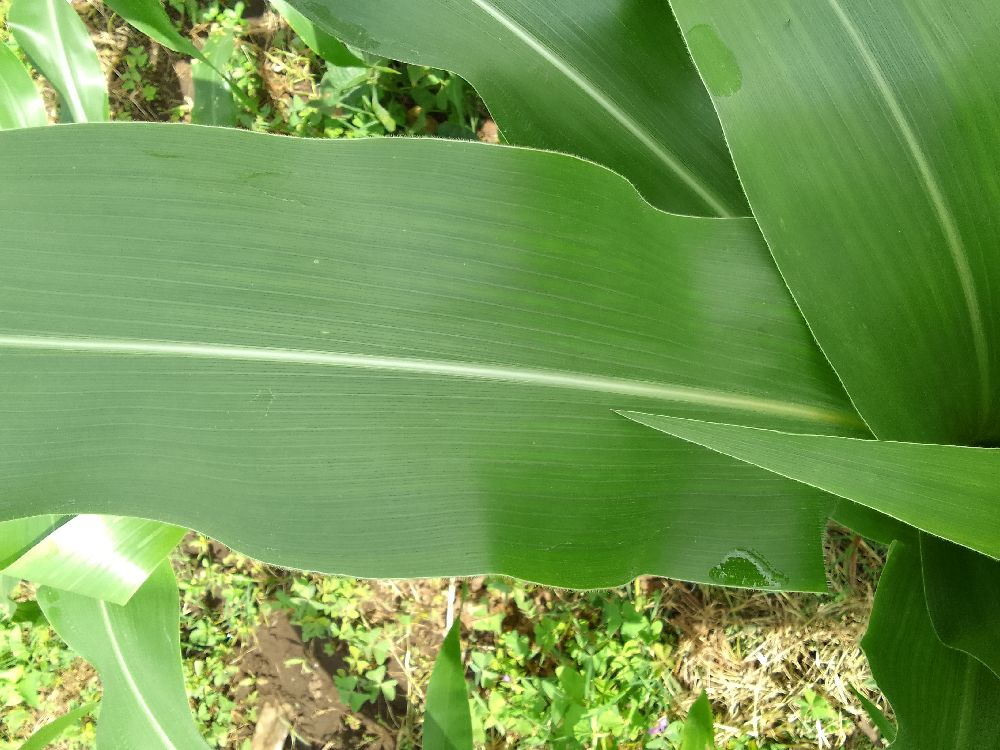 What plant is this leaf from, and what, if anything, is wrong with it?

maize, healthy
